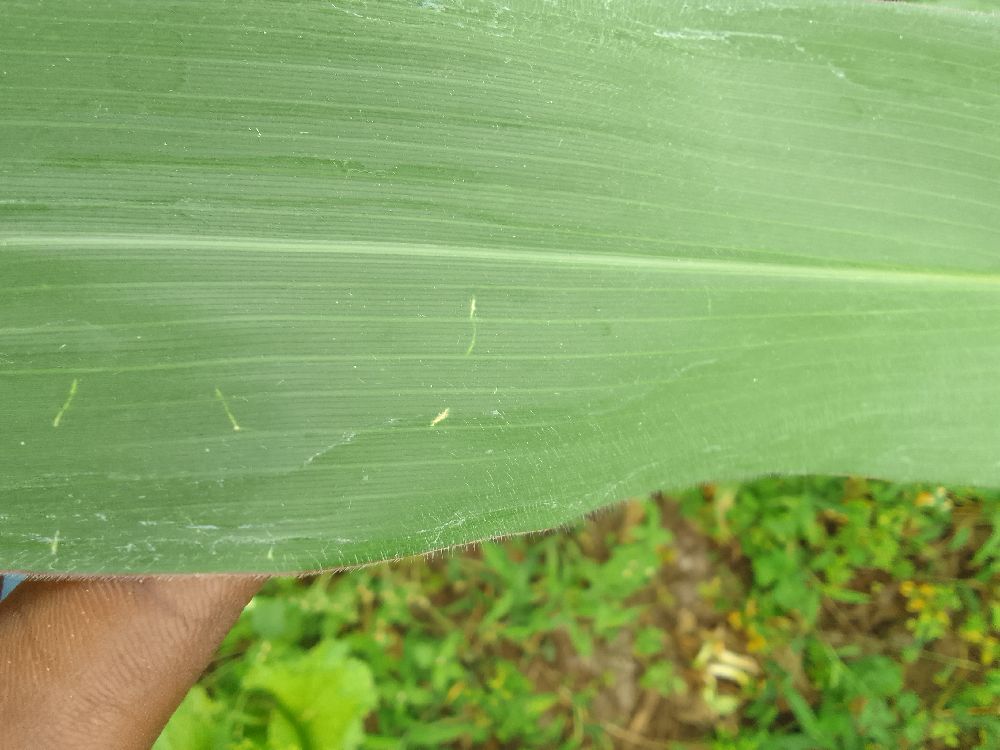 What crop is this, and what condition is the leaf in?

maize, healthy
